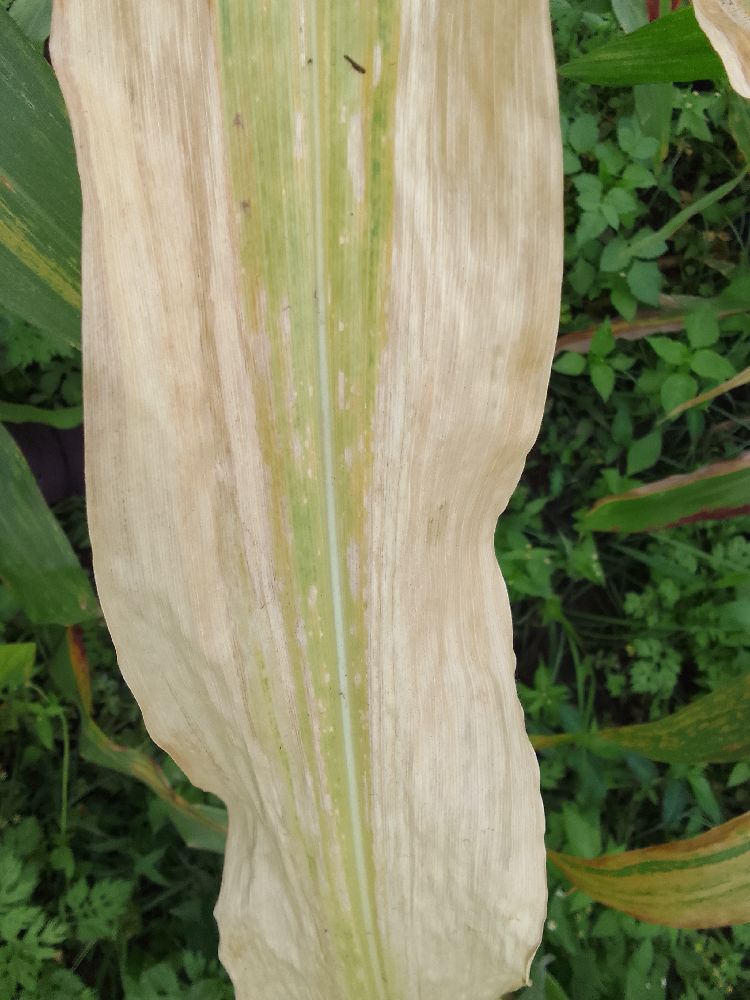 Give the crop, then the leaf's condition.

maize, maize lethal necrosis
